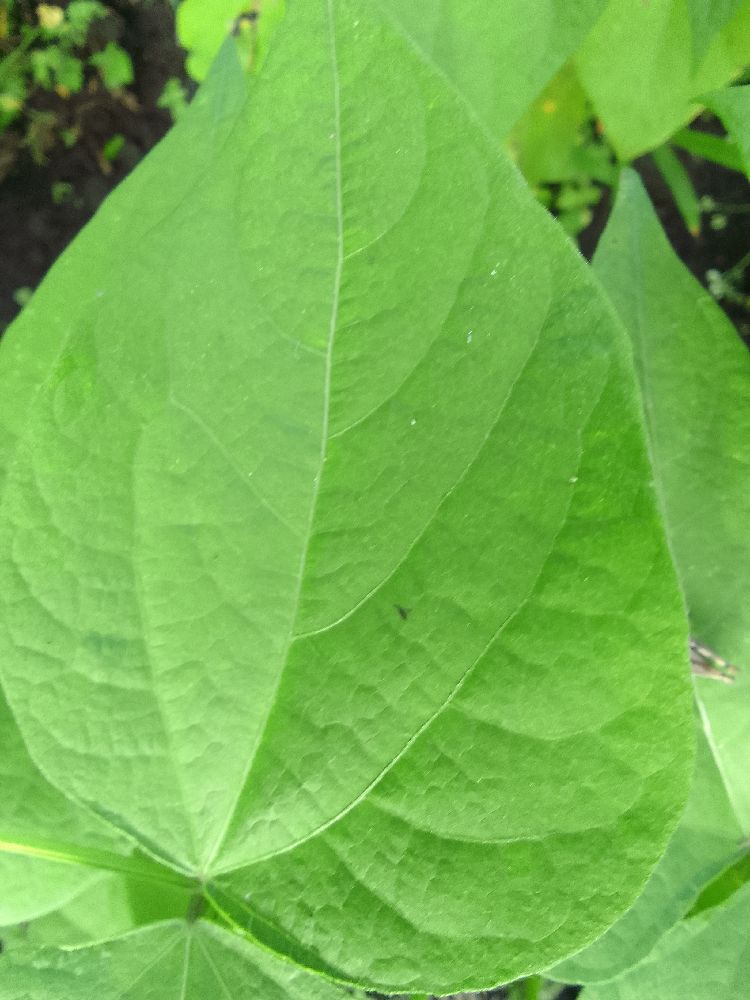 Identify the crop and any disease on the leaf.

common bean, healthy
